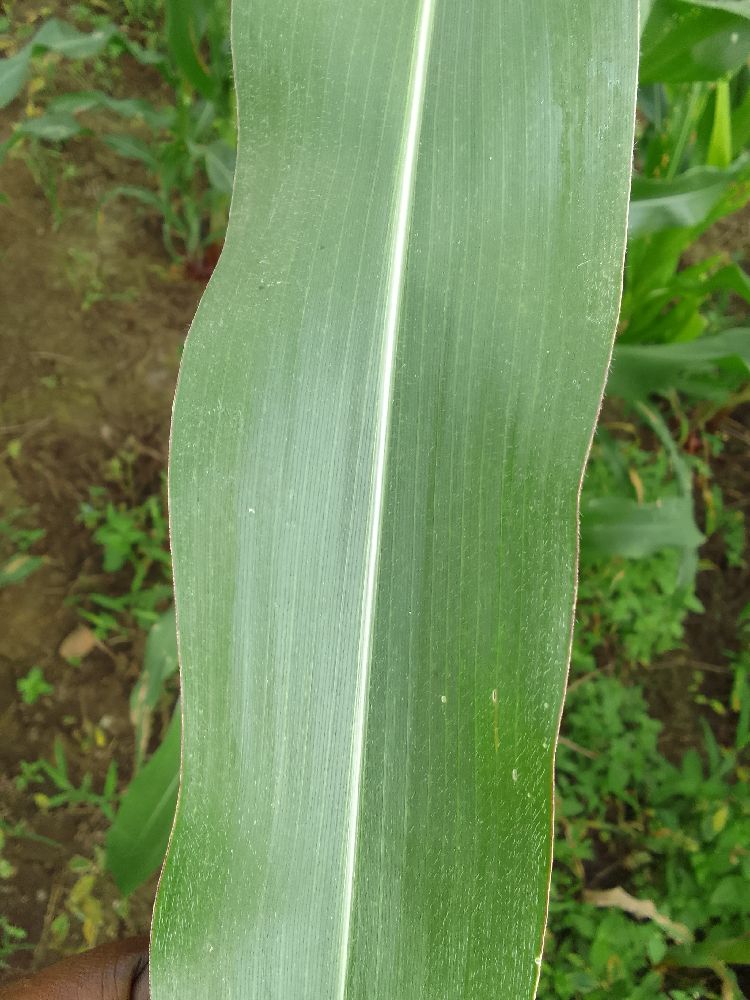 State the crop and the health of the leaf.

maize, healthy
